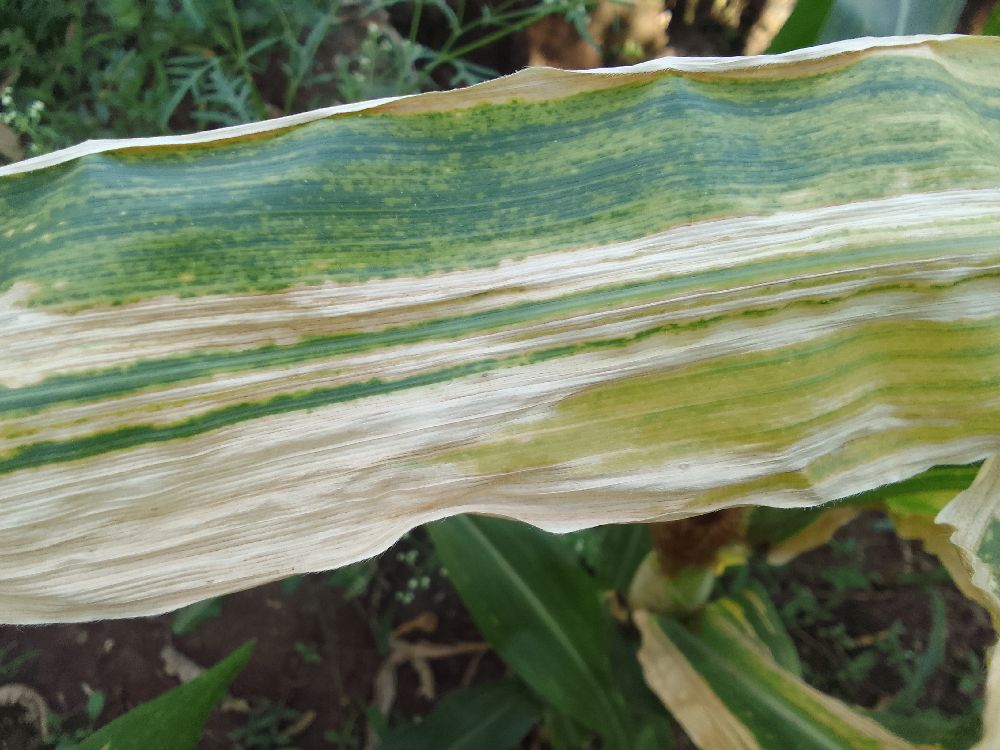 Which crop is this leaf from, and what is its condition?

maize, maize lethal necrosis
